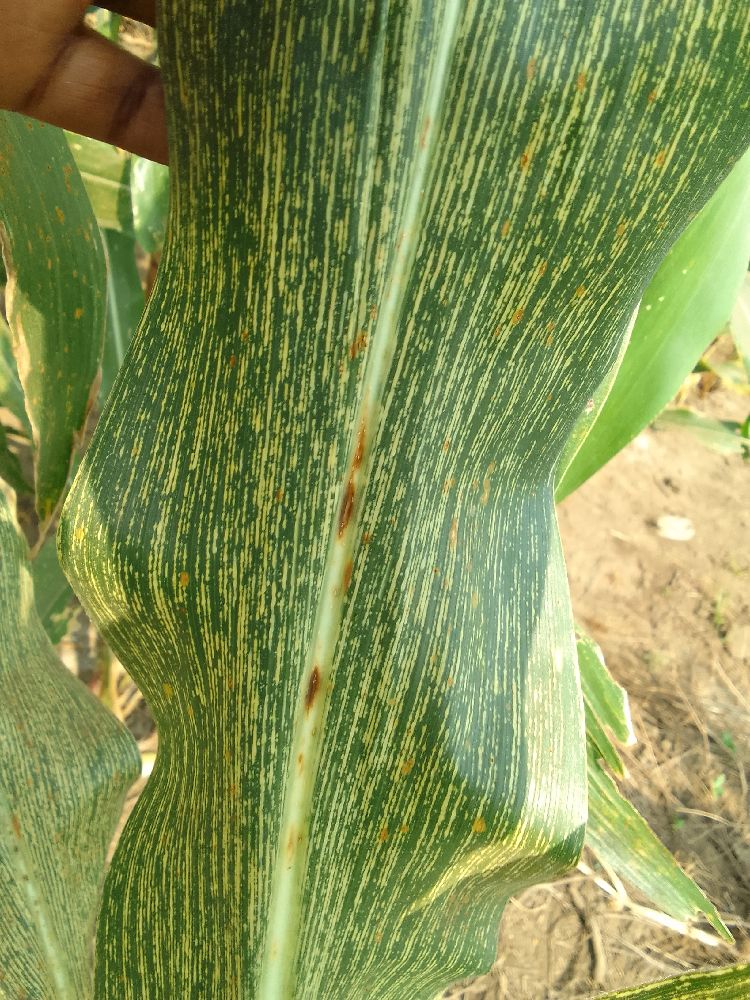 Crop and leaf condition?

maize, maize streak virus
